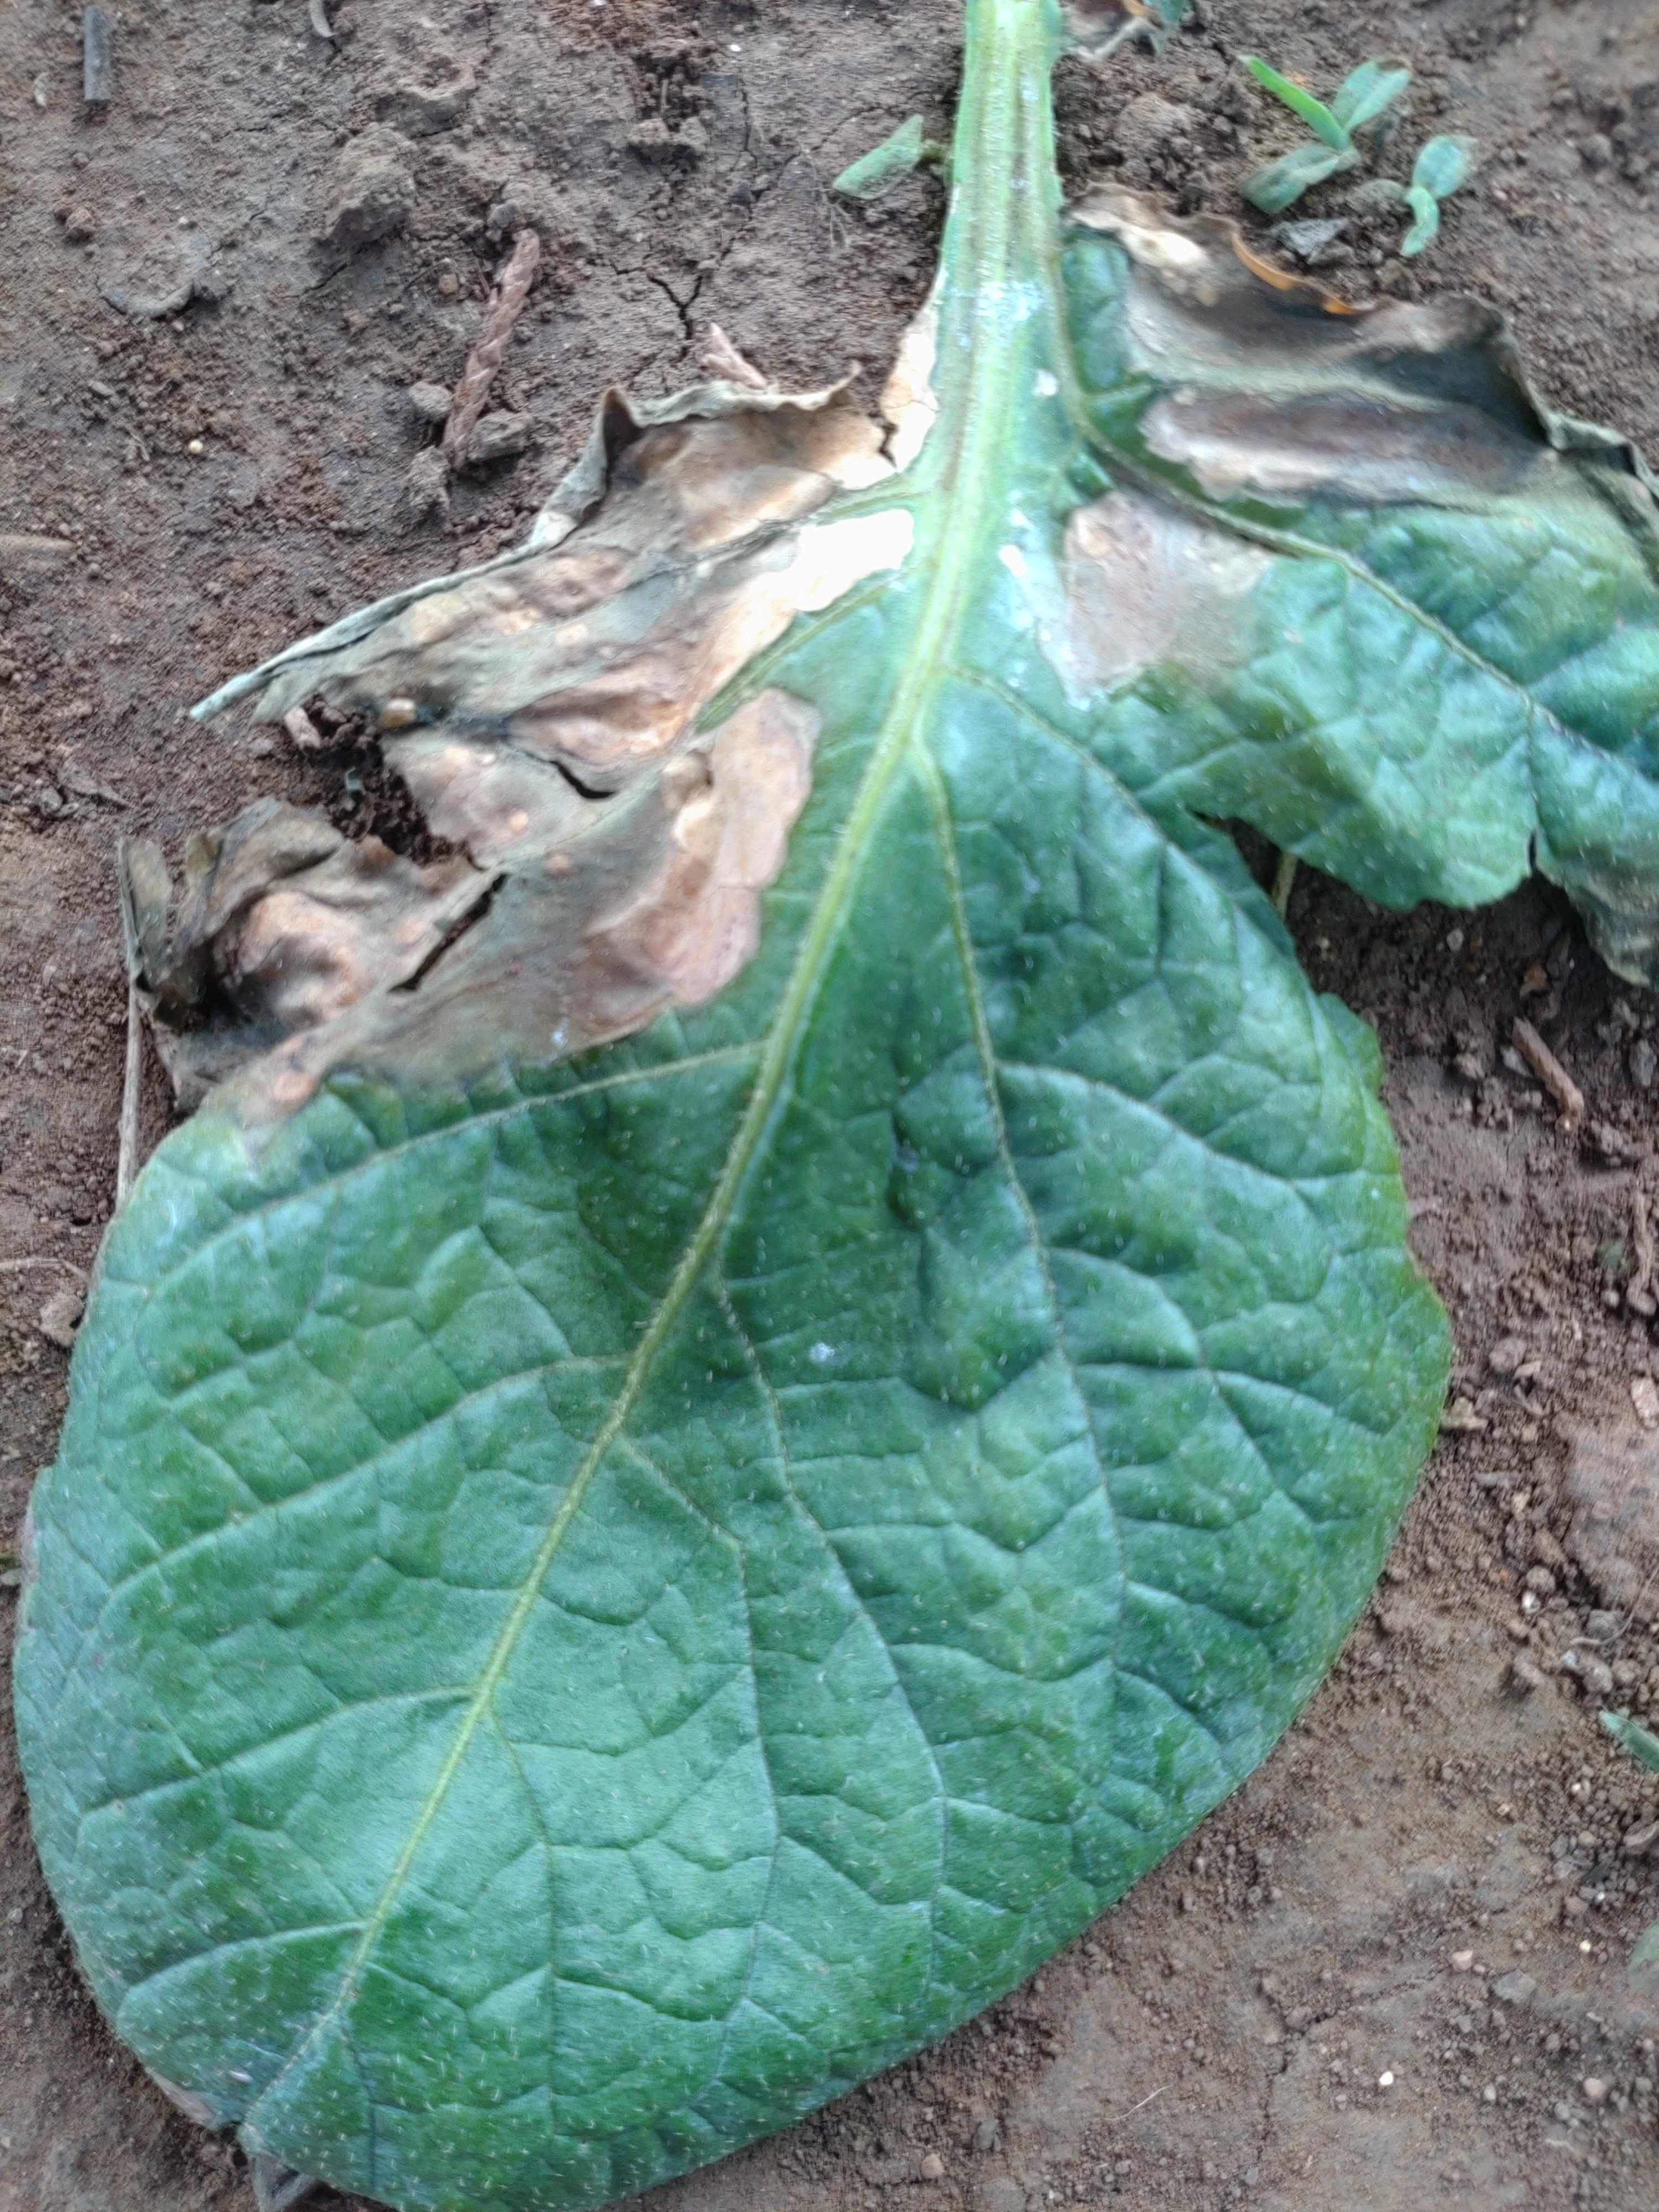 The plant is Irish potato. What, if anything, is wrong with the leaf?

early blight
